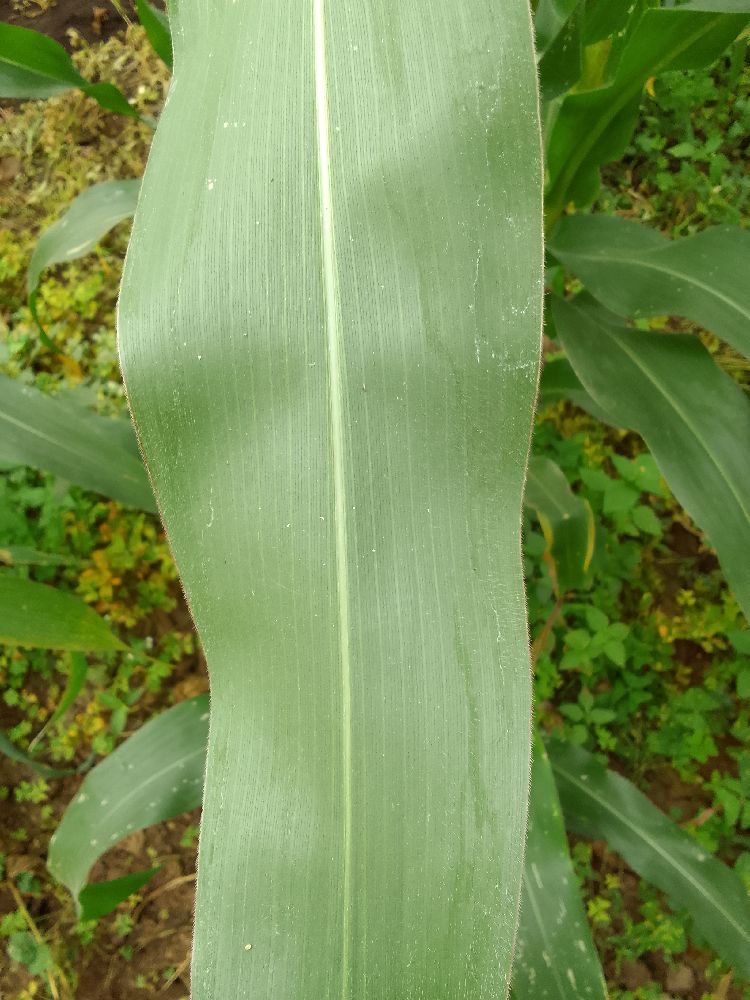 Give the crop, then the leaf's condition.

maize, healthy
